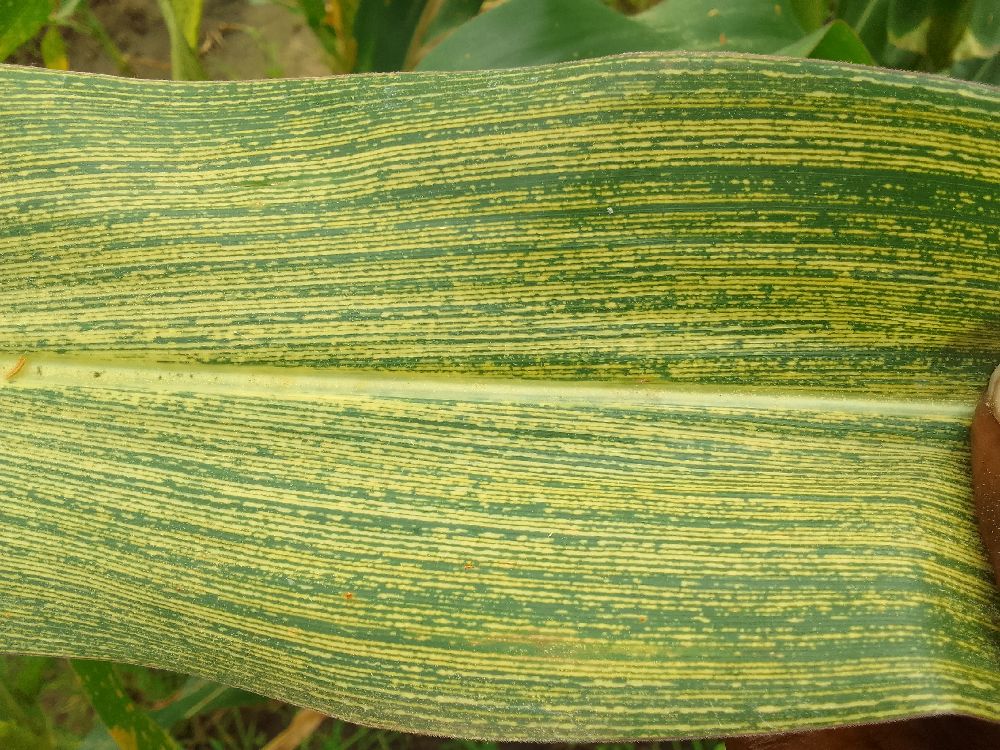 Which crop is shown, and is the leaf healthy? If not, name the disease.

maize, maize streak virus
